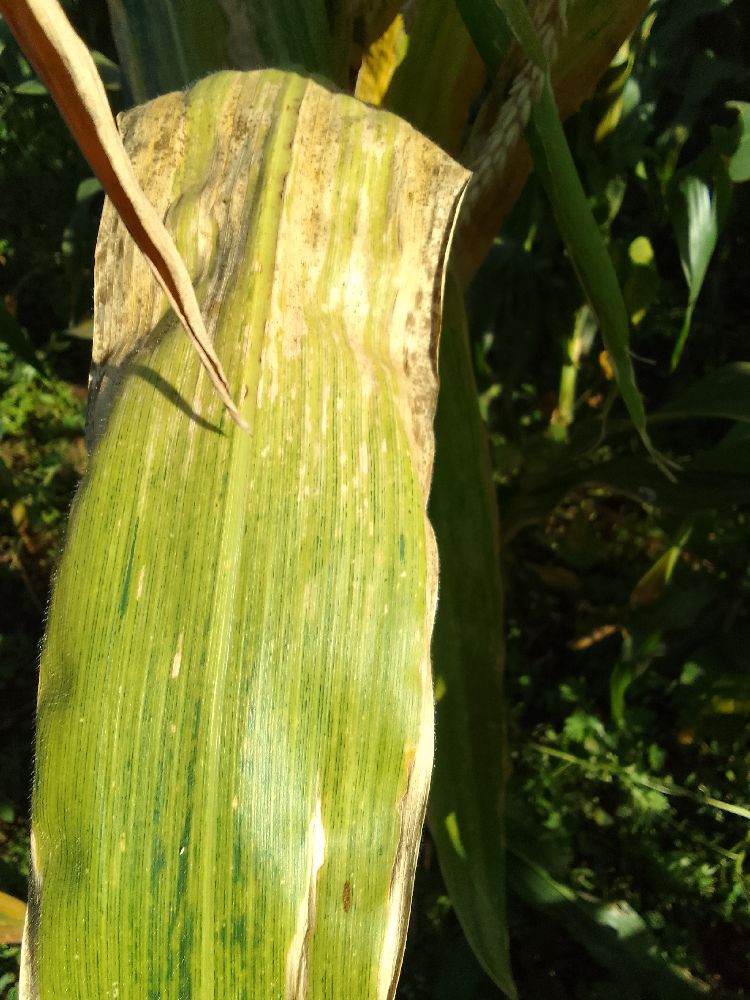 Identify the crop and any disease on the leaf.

maize, maize lethal necrosis
